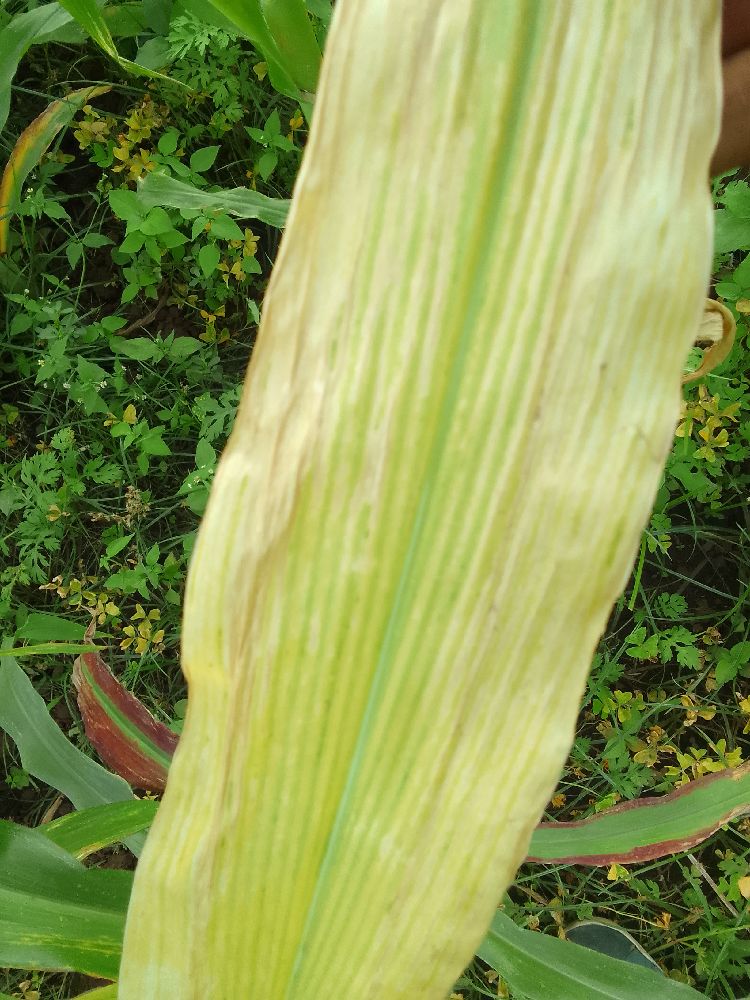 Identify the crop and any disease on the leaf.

maize, maize lethal necrosis
